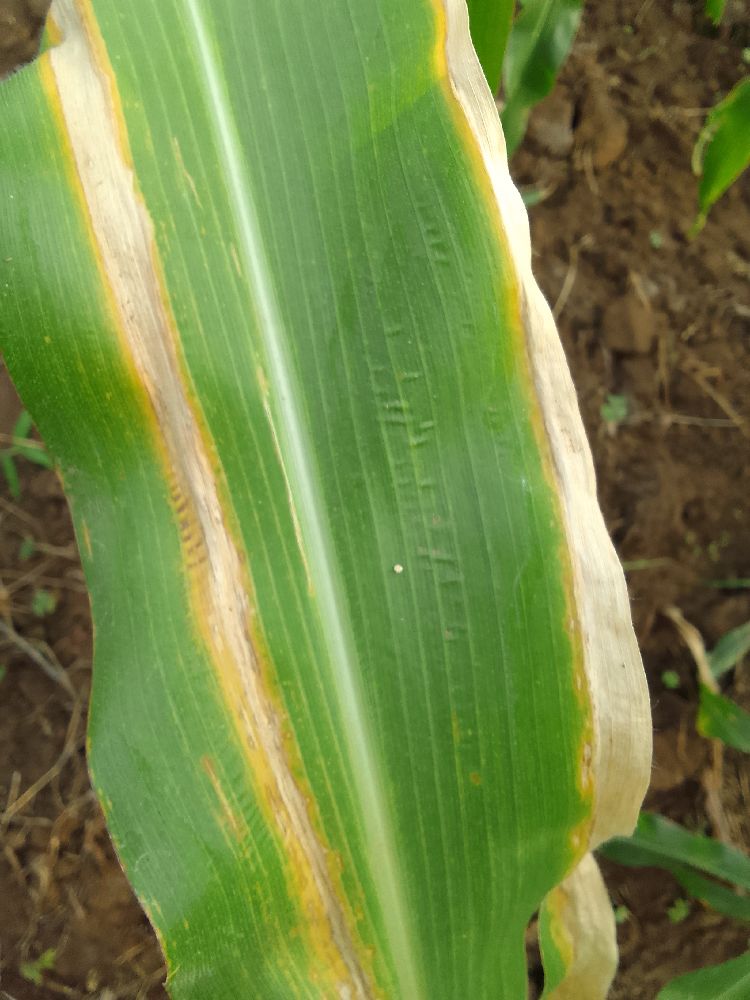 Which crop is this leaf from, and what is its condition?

maize, maize lethal necrosis
